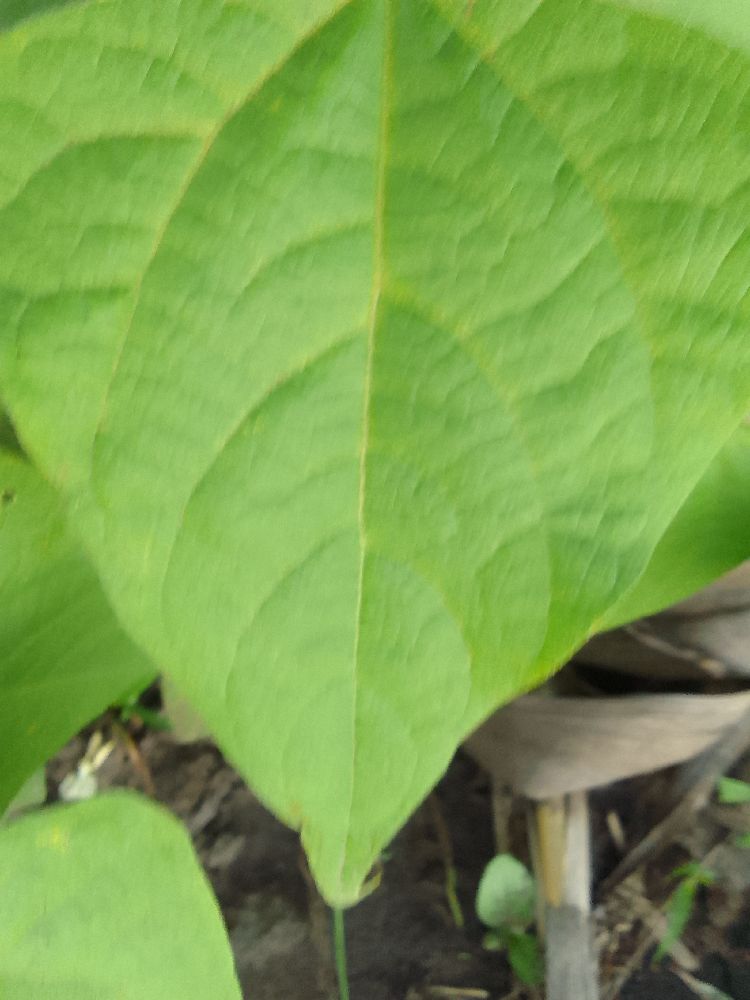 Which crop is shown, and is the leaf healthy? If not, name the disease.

common bean, healthy
